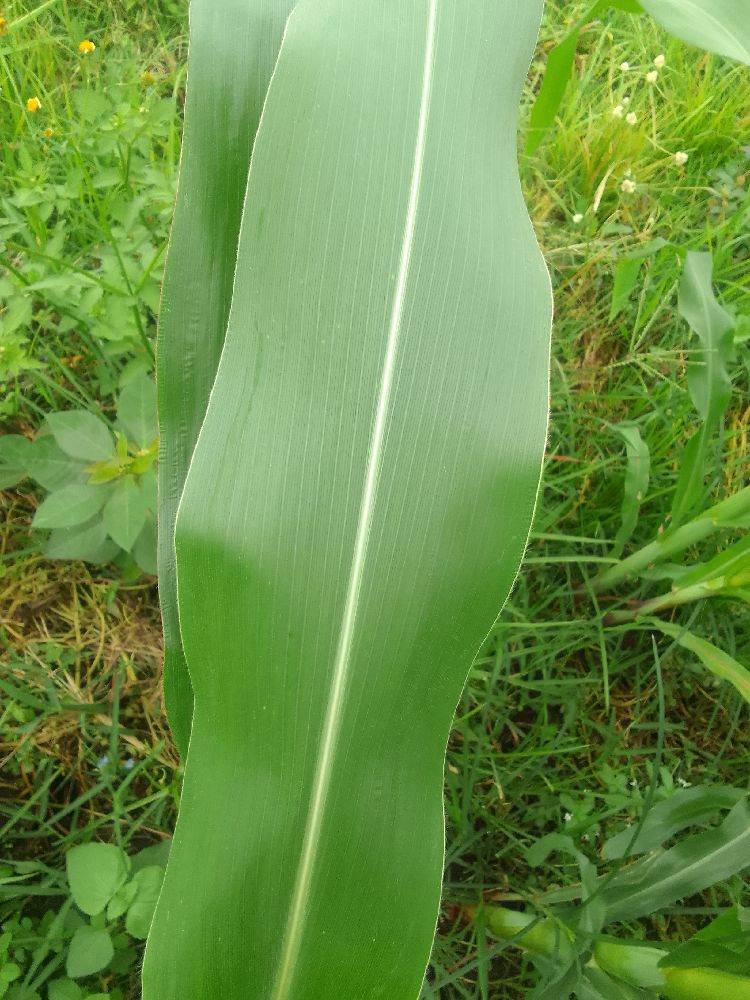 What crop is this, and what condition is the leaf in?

maize, healthy
